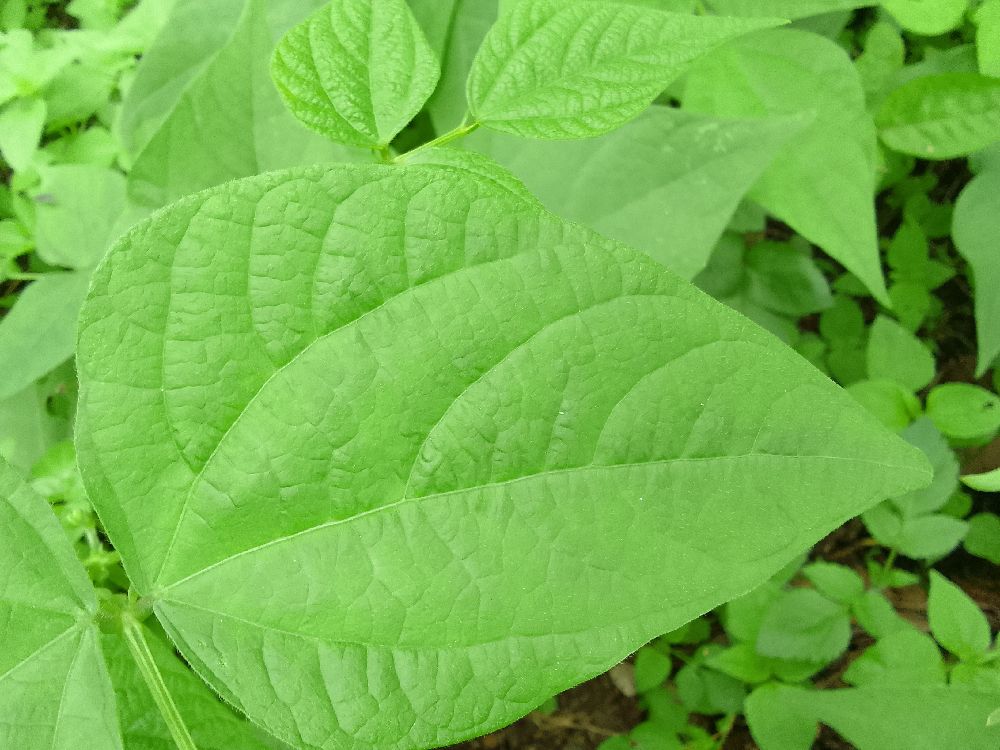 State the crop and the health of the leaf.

common bean, healthy
